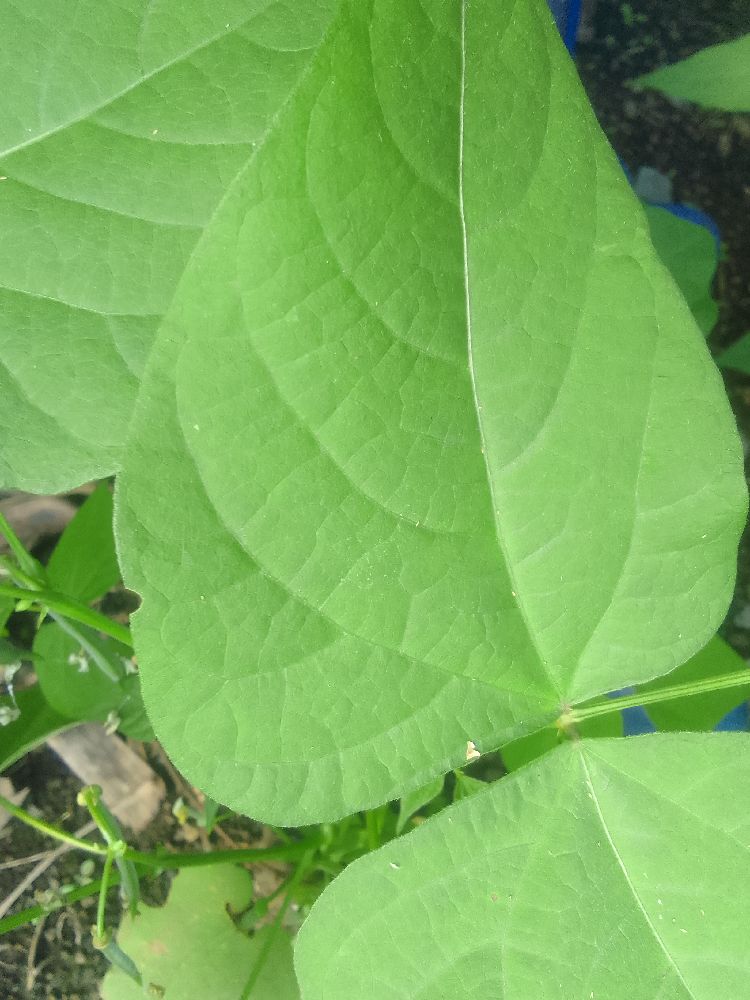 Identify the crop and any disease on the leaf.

common bean, healthy
